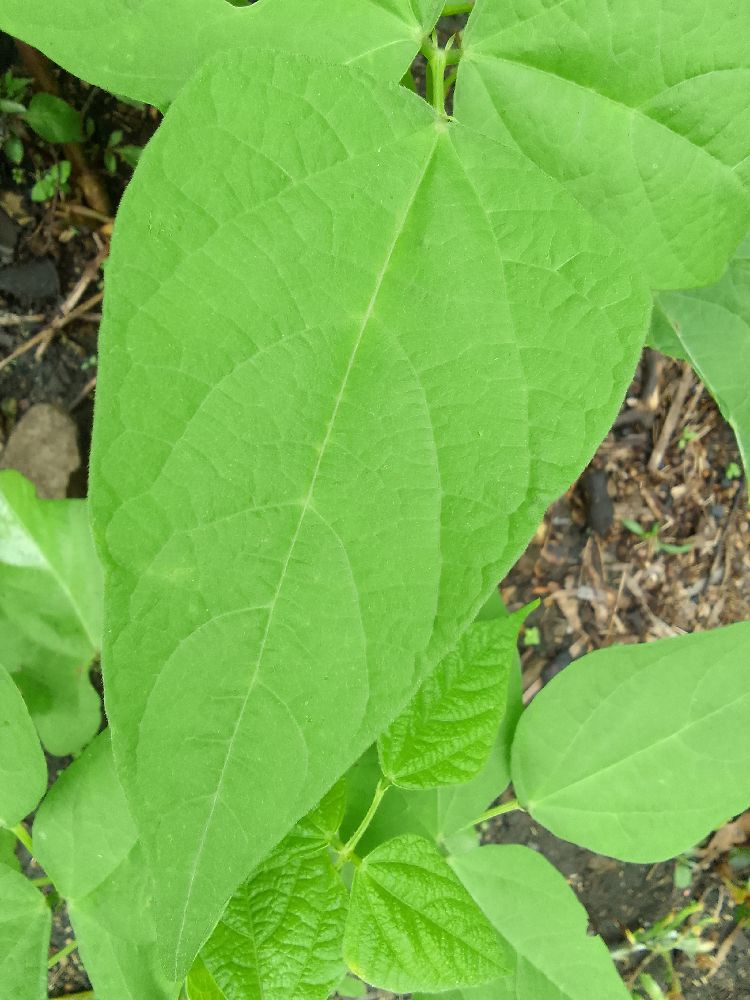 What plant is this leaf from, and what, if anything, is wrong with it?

common bean, healthy
